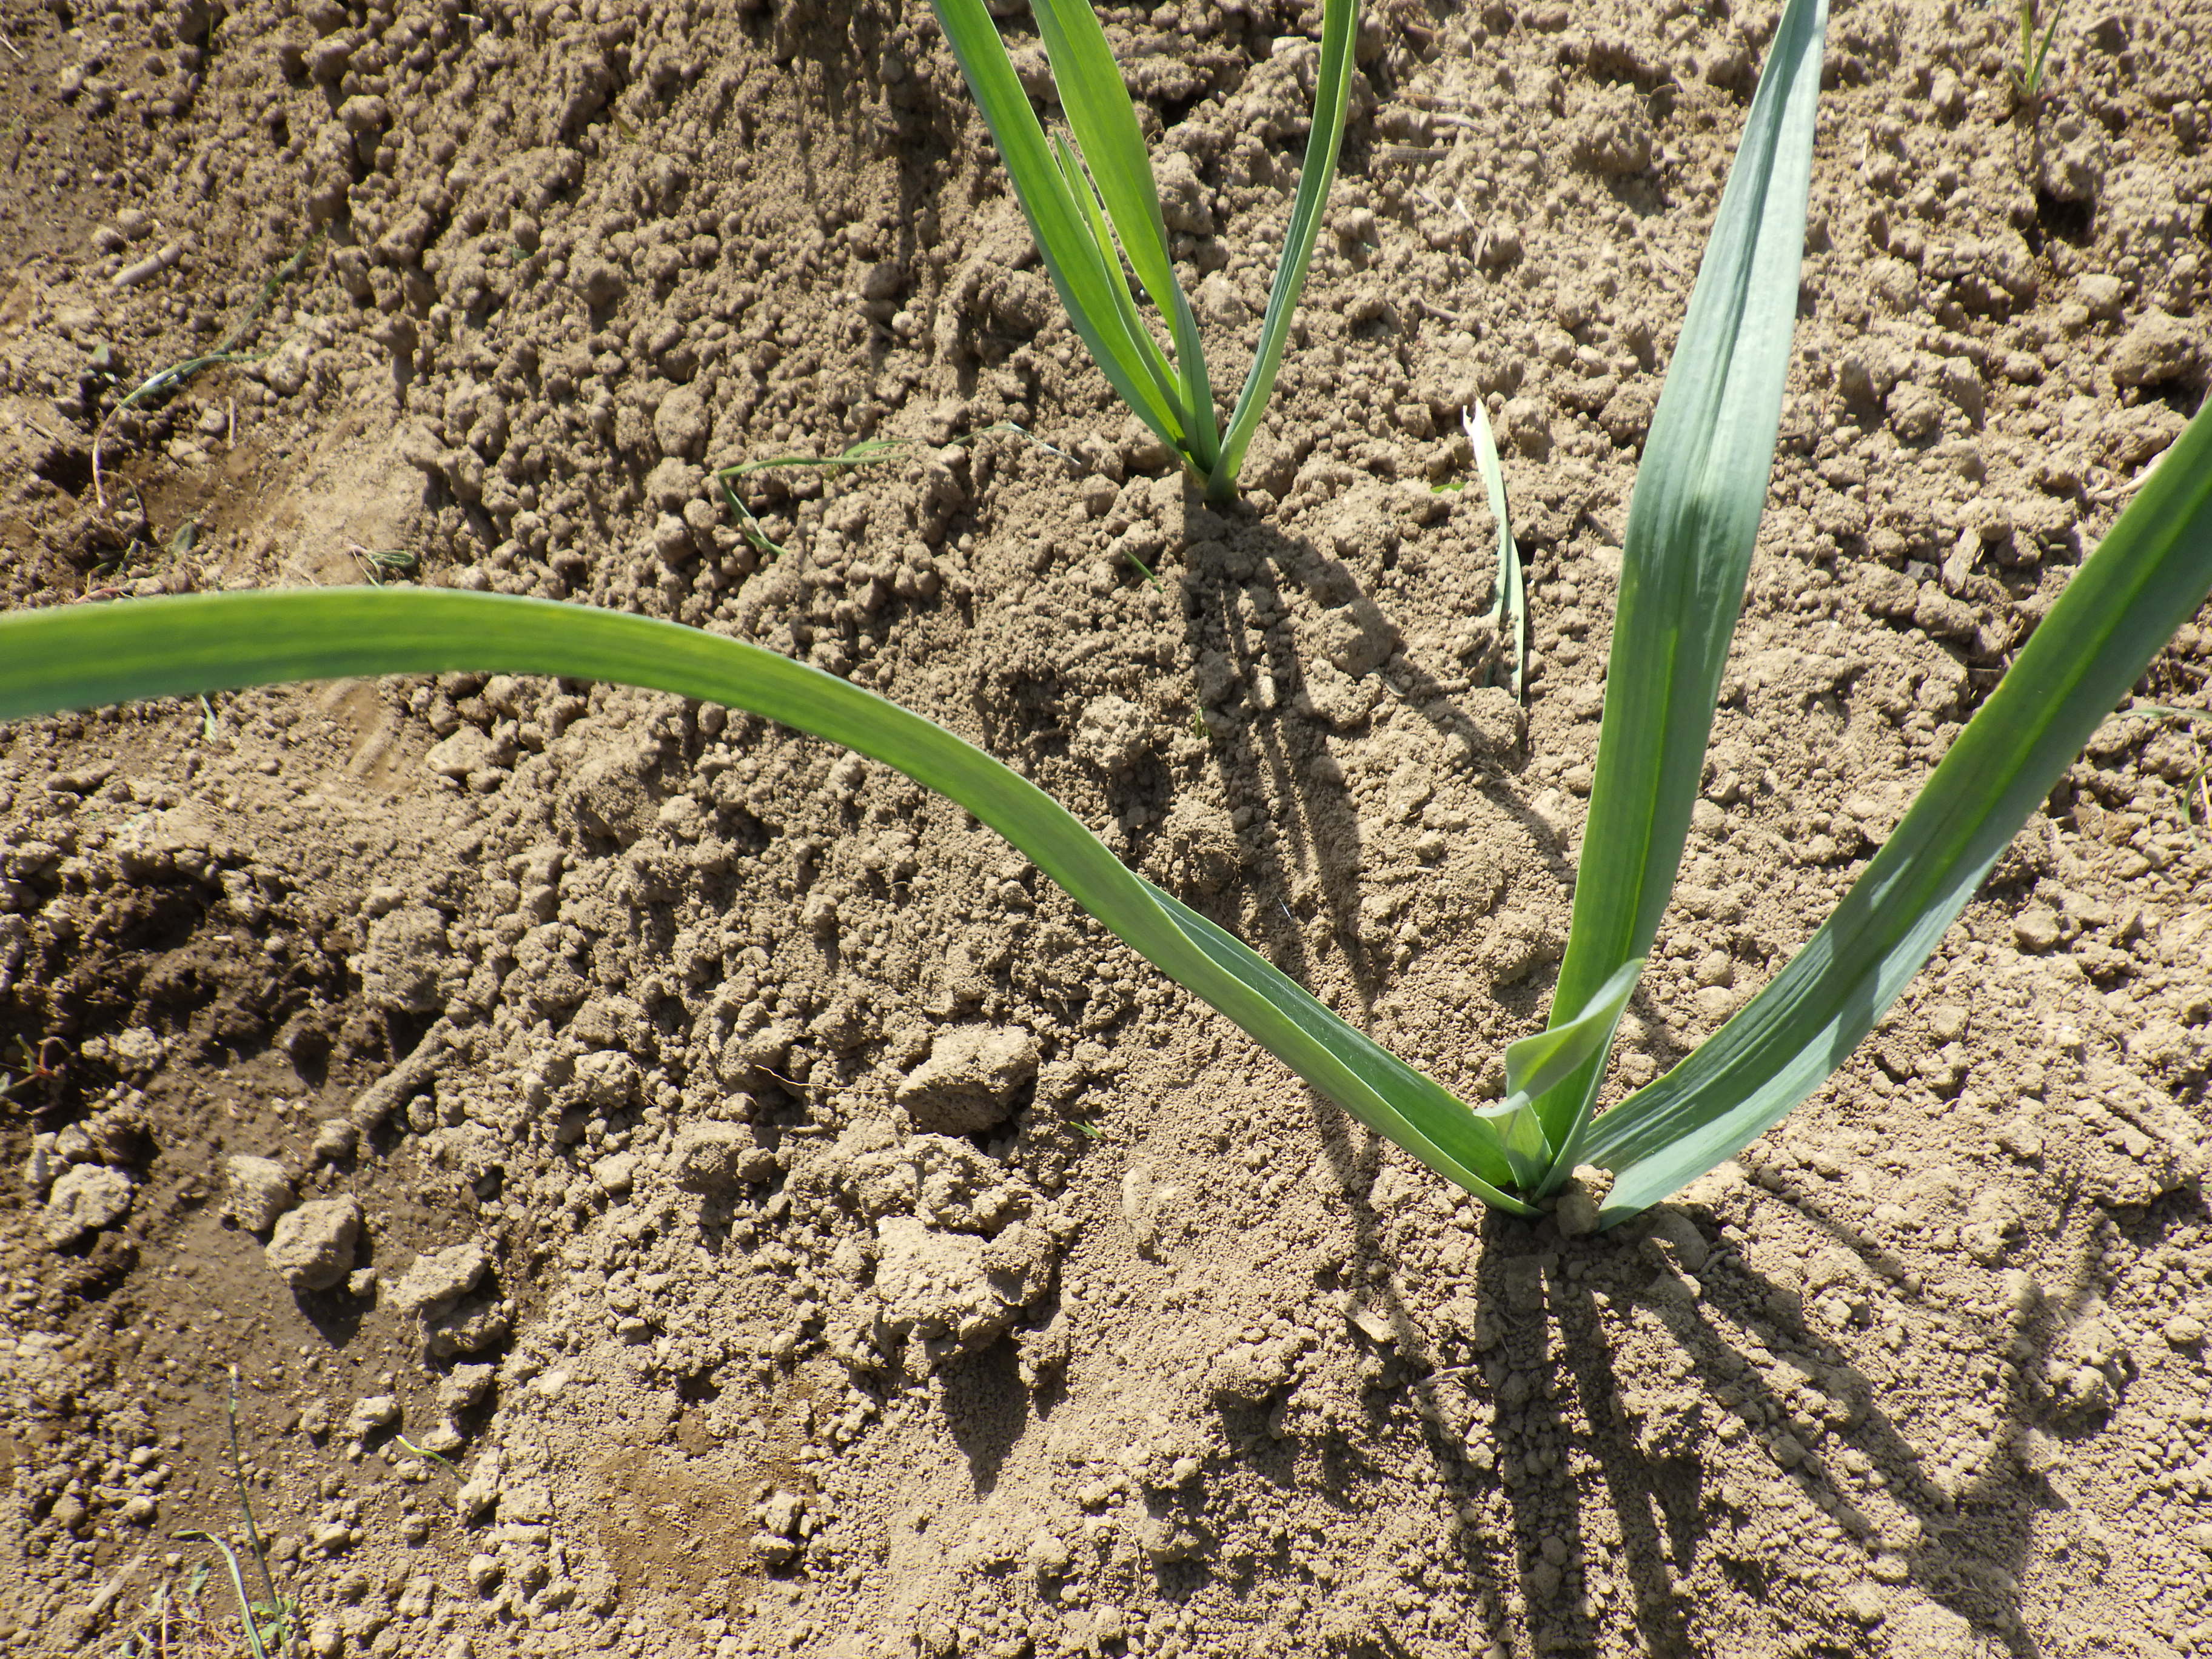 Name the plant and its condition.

garlic, healthy
